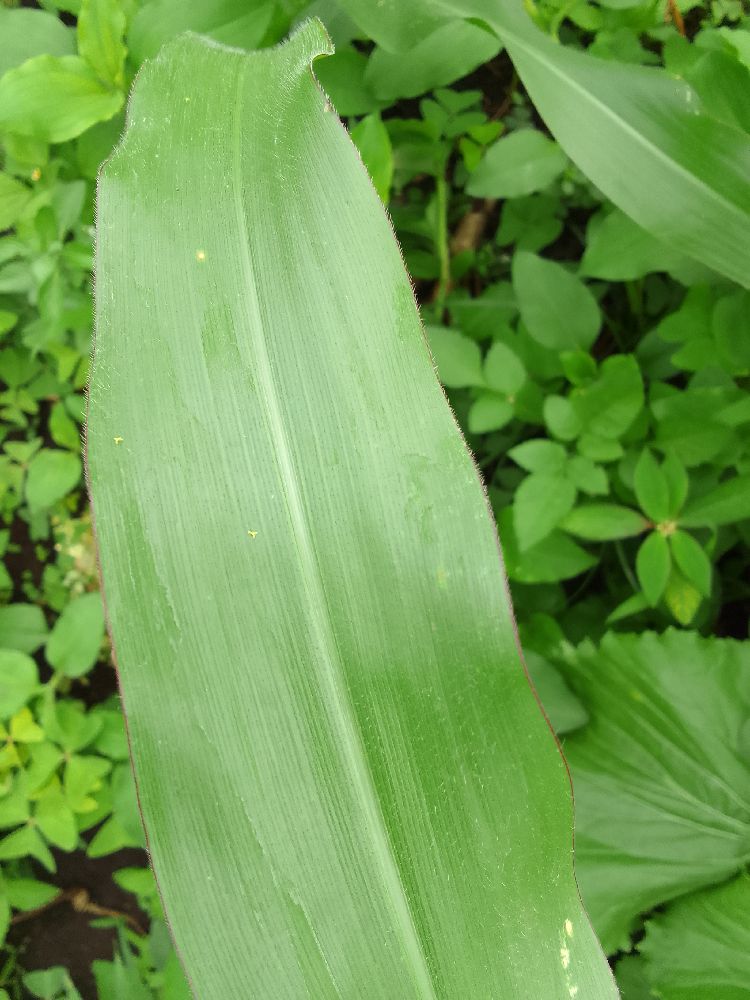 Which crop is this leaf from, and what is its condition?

maize, healthy
